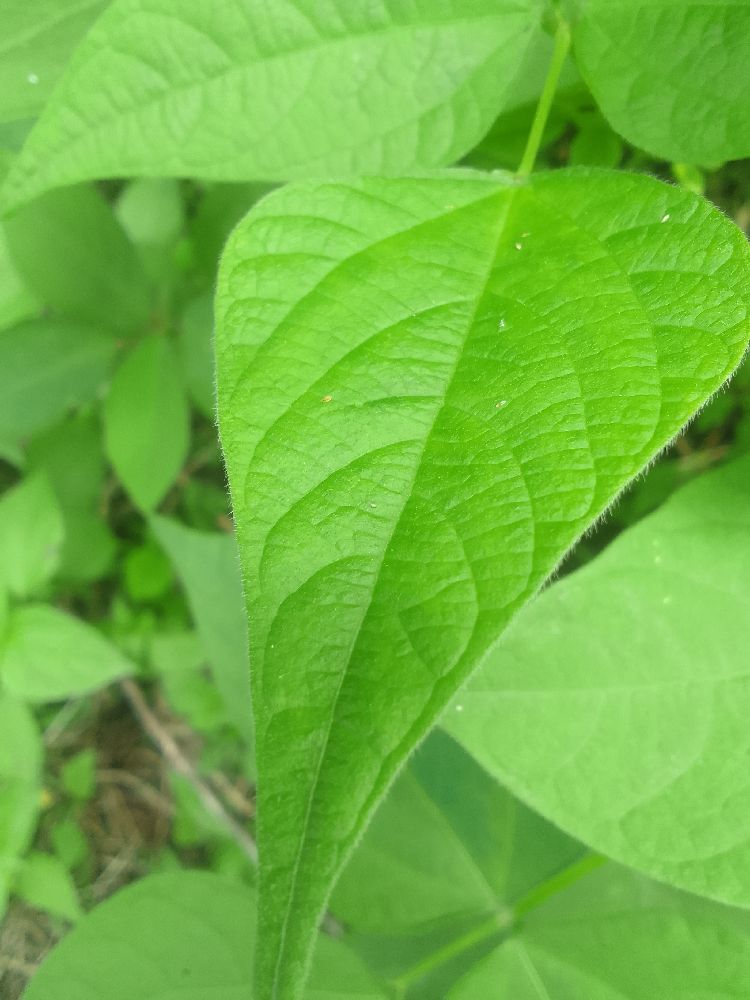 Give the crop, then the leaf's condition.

common bean, healthy
